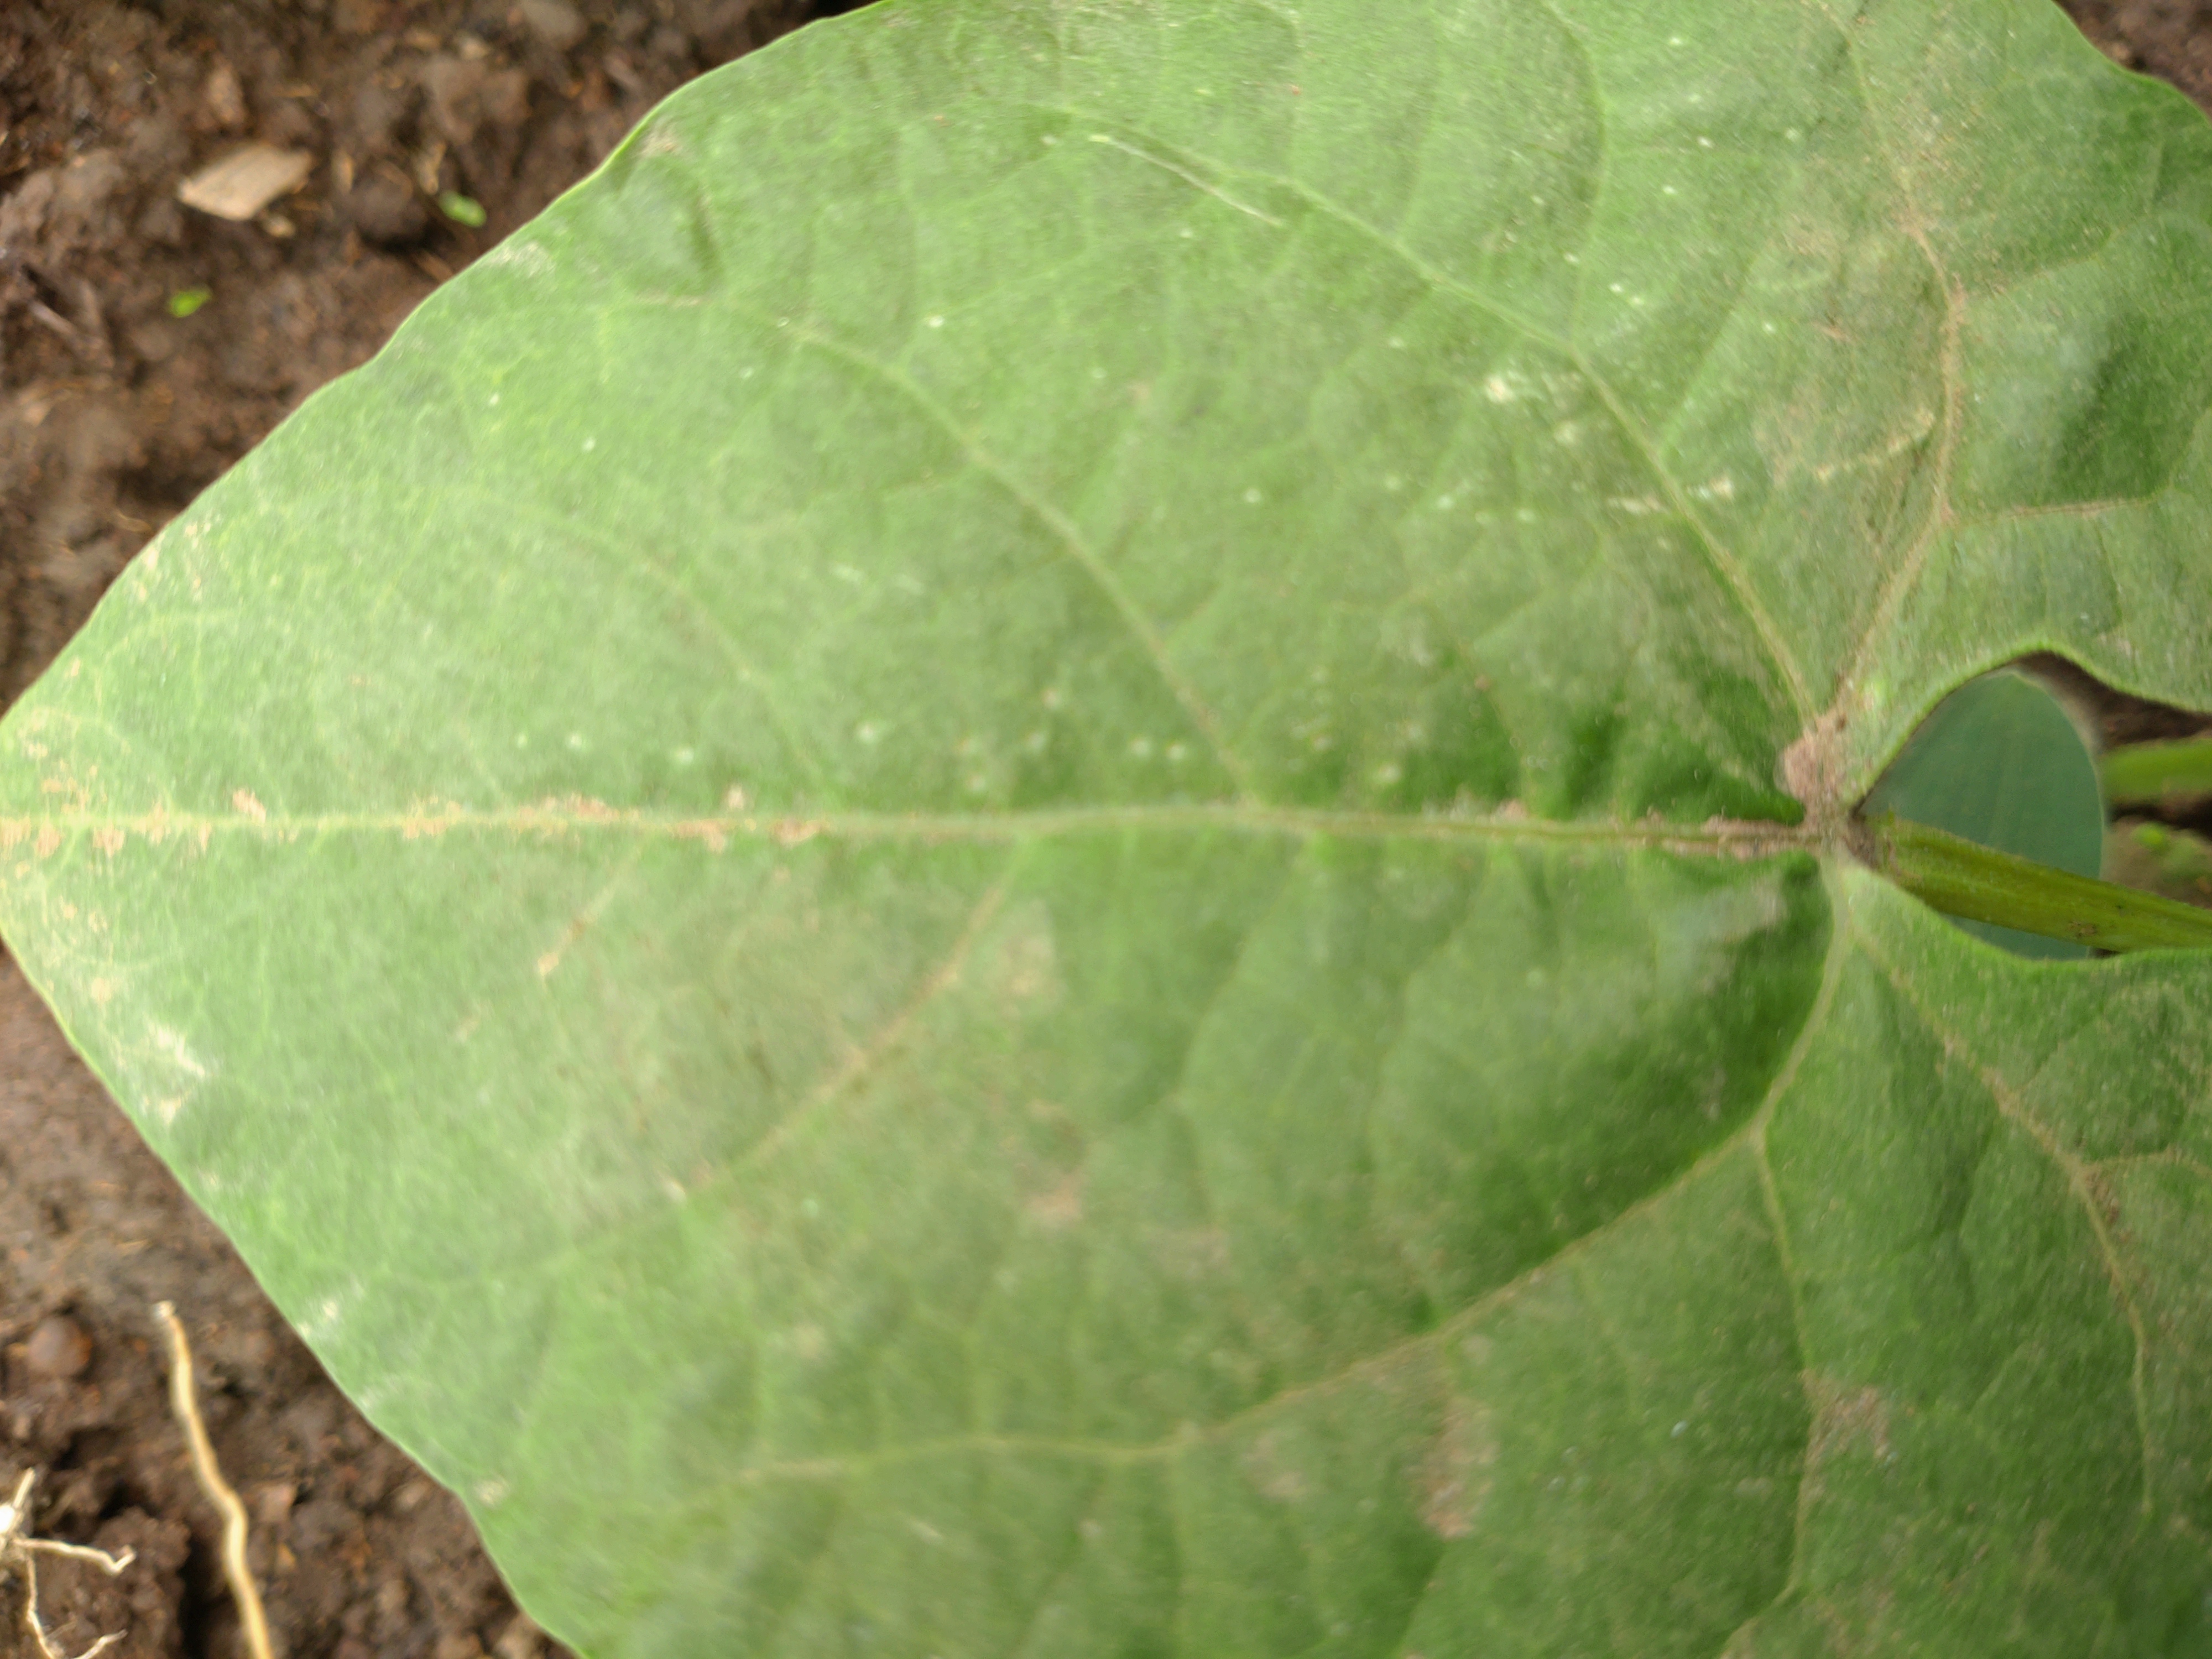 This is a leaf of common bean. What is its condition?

healthy
